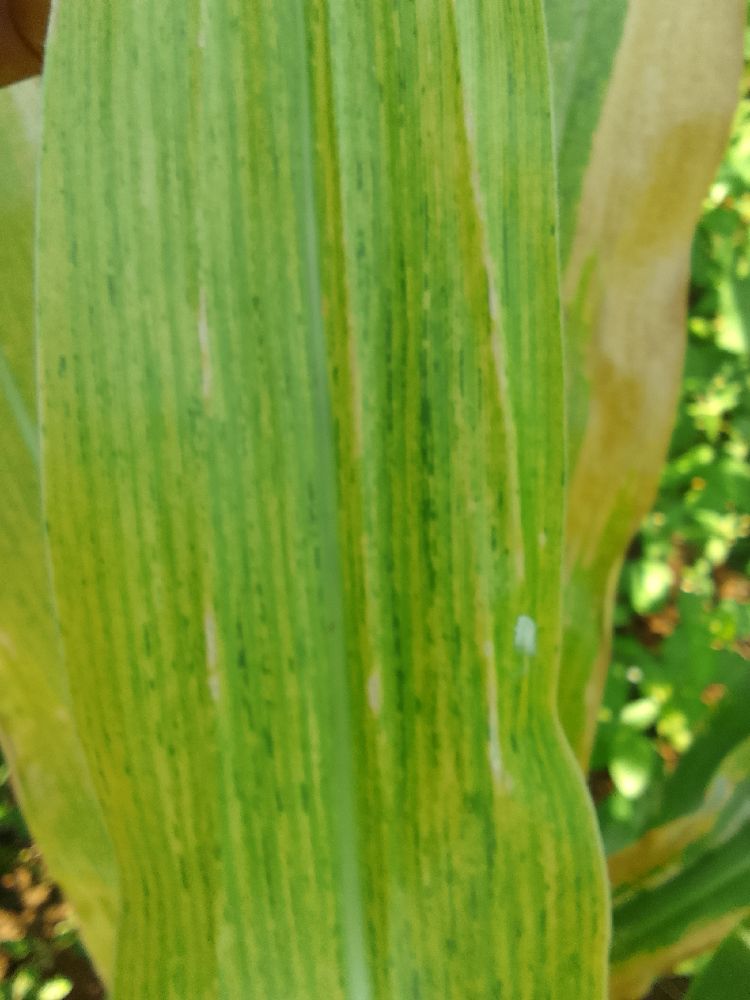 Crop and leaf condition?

maize, maize lethal necrosis
